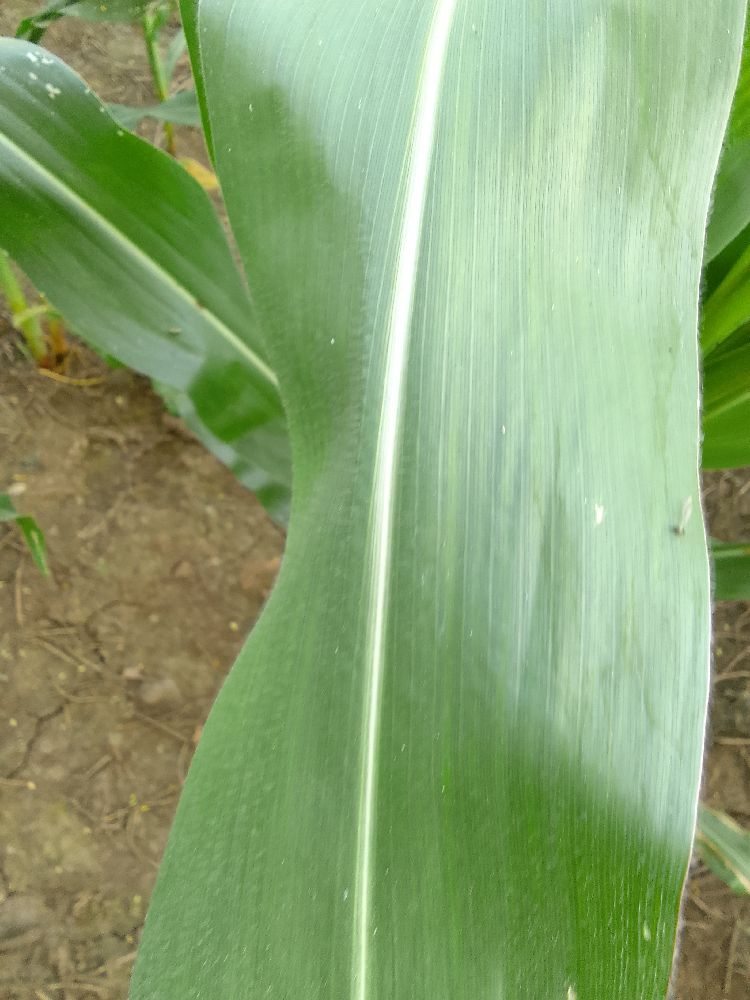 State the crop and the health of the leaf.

maize, healthy
